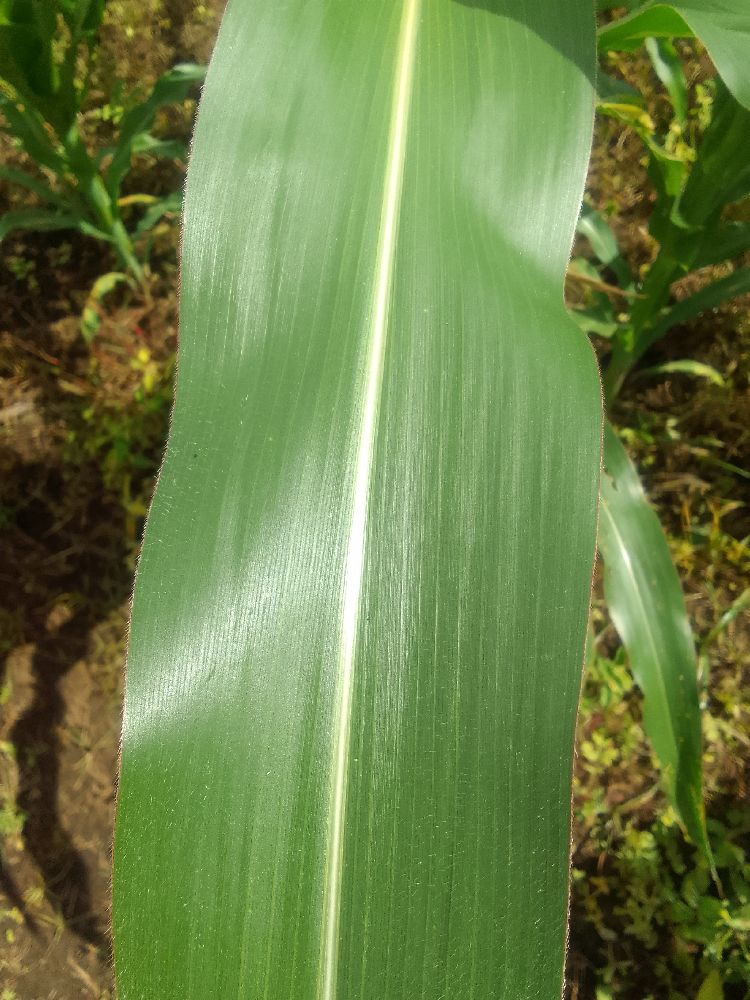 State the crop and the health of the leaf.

maize, healthy
